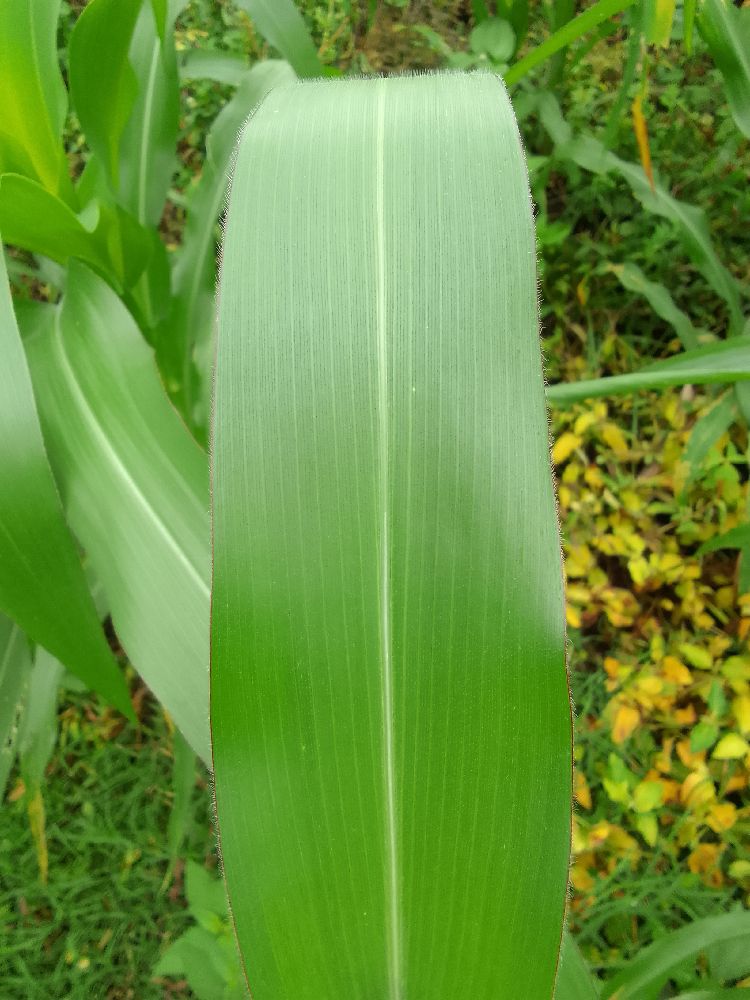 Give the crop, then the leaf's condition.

maize, healthy
